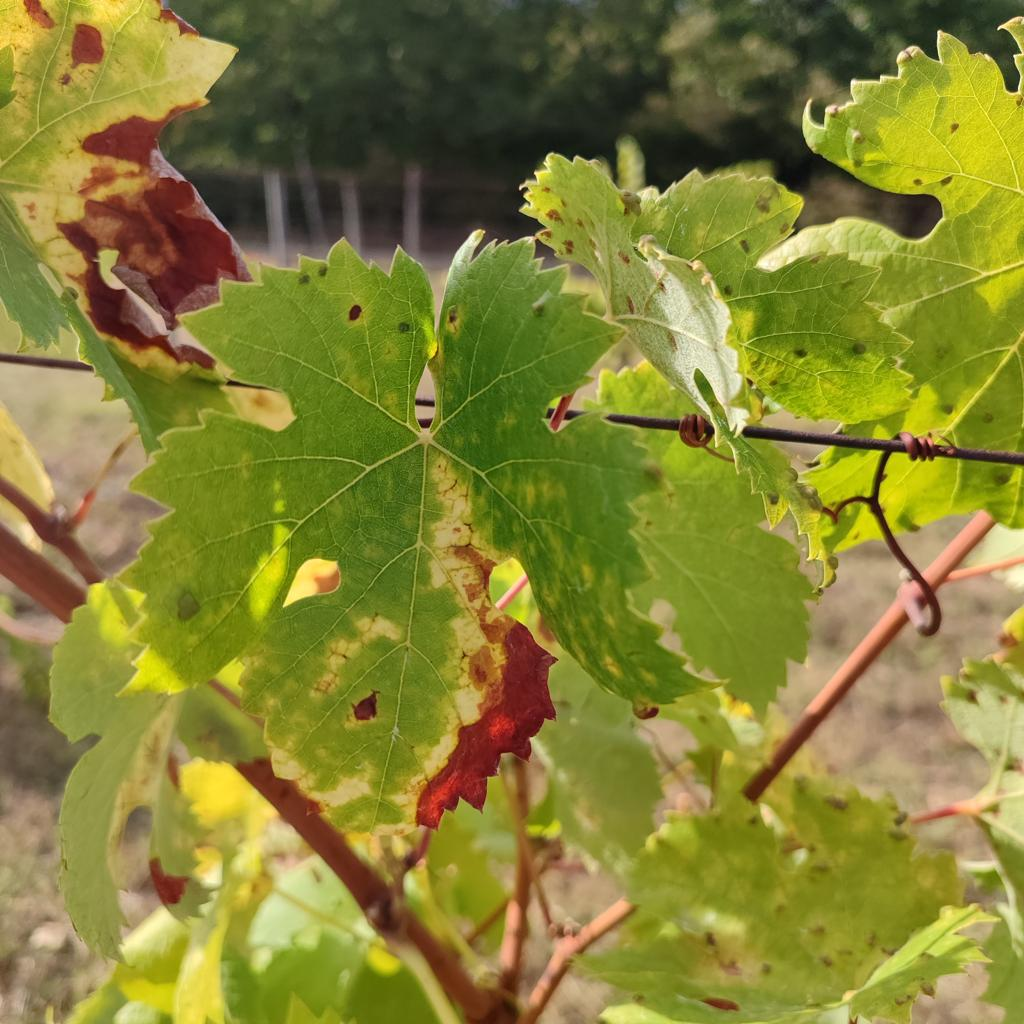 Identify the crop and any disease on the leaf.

grapevine, esca complex
